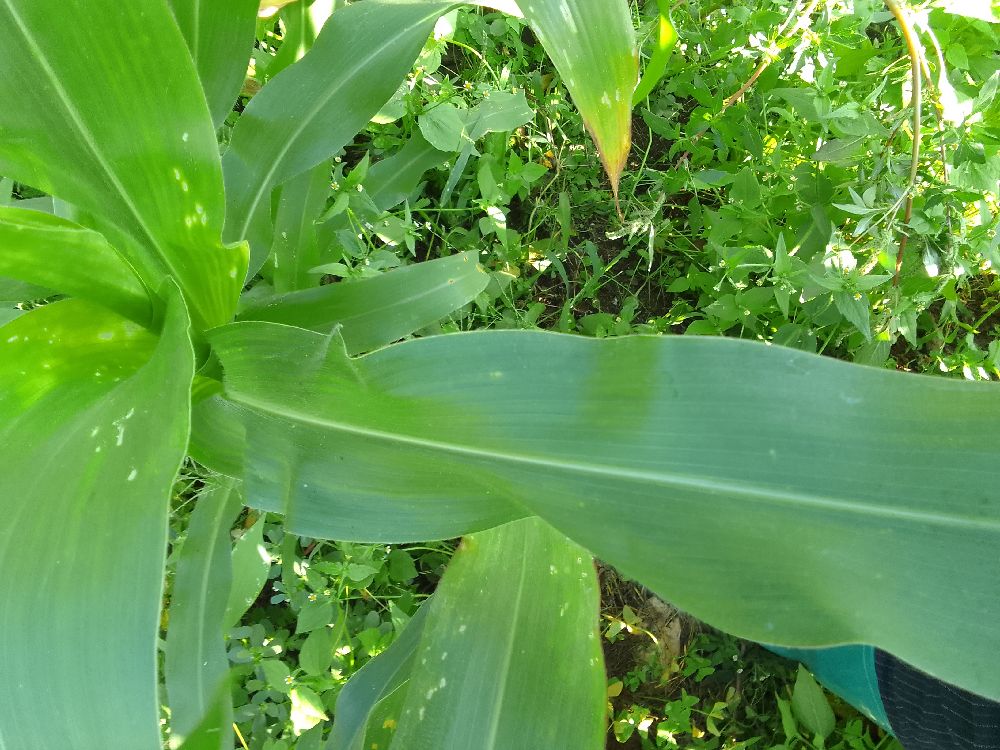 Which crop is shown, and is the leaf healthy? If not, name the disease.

maize, healthy
